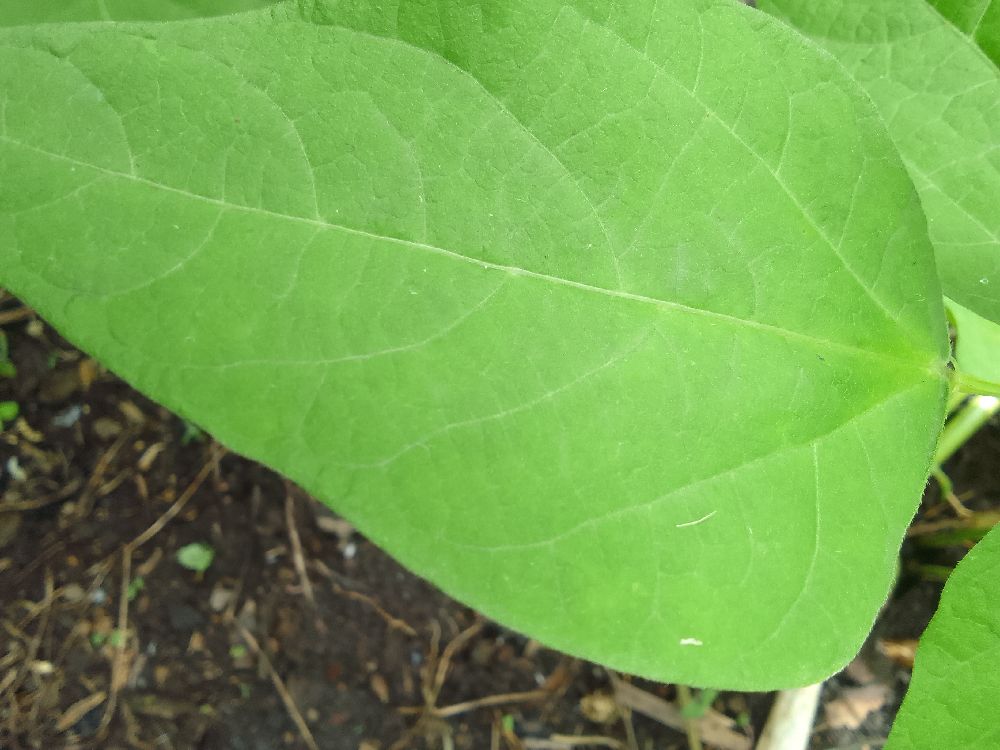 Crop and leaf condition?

common bean, healthy
